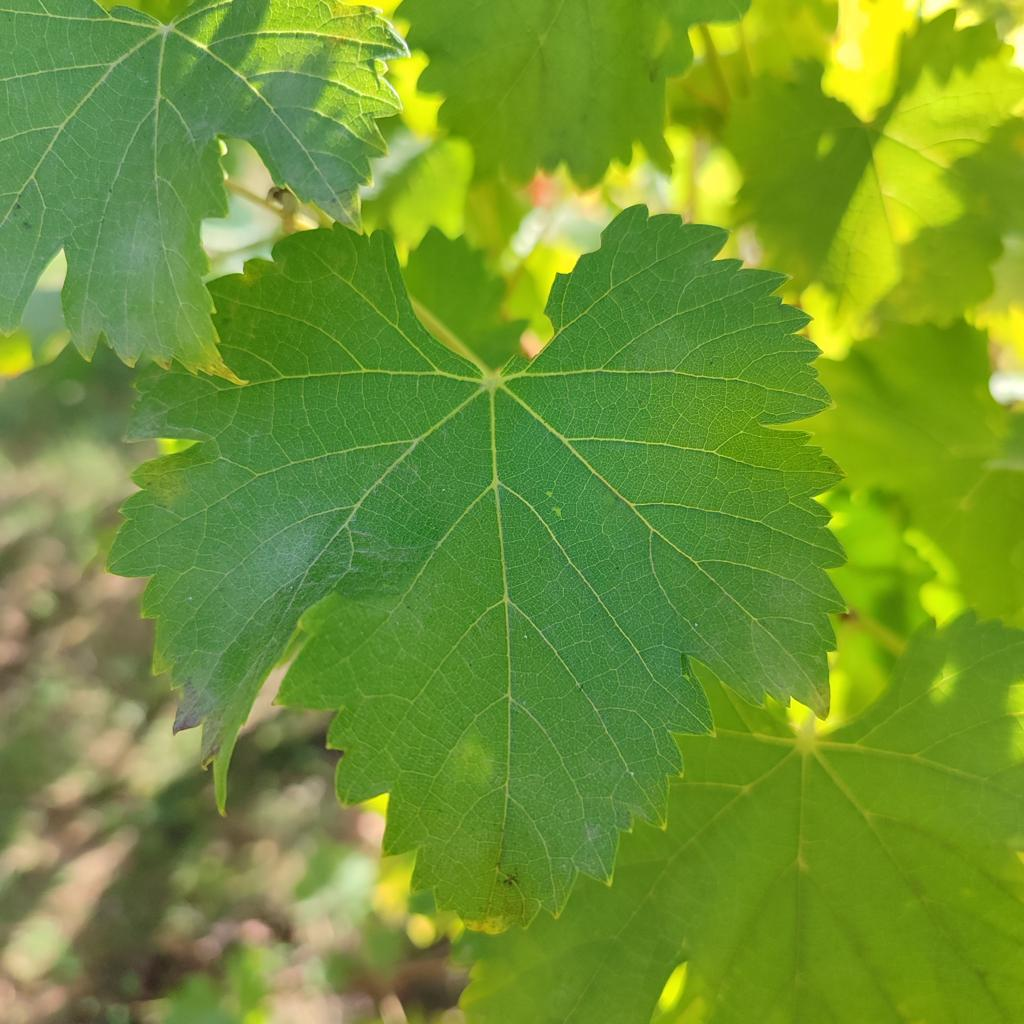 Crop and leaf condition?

grapevine, powdery mildew
